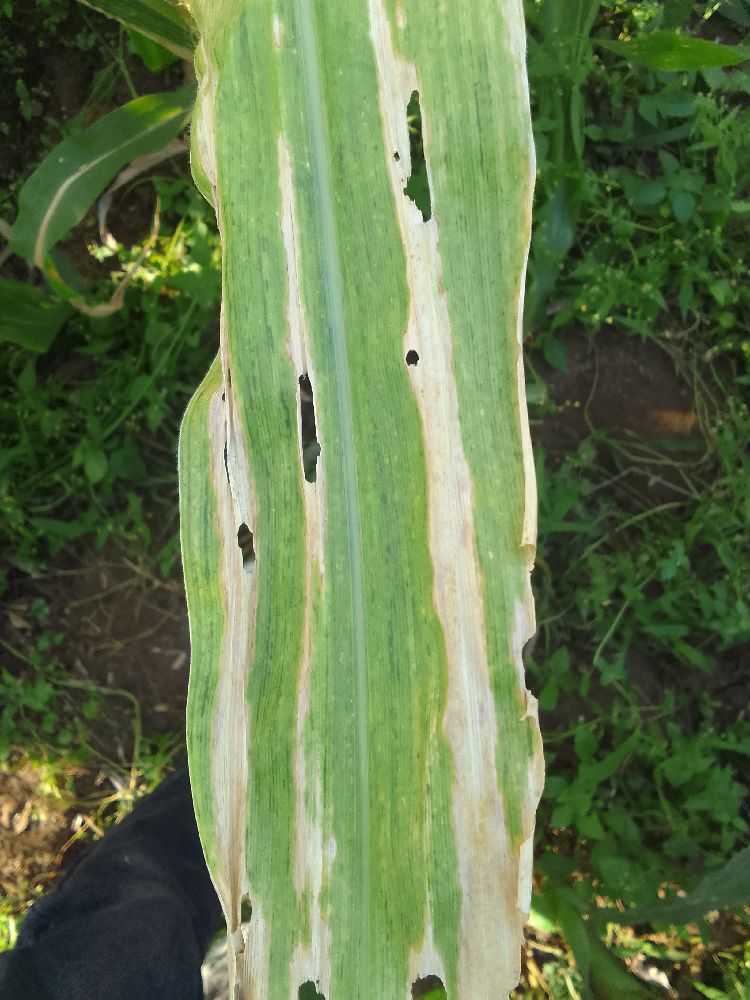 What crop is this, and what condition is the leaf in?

maize, maize lethal necrosis
